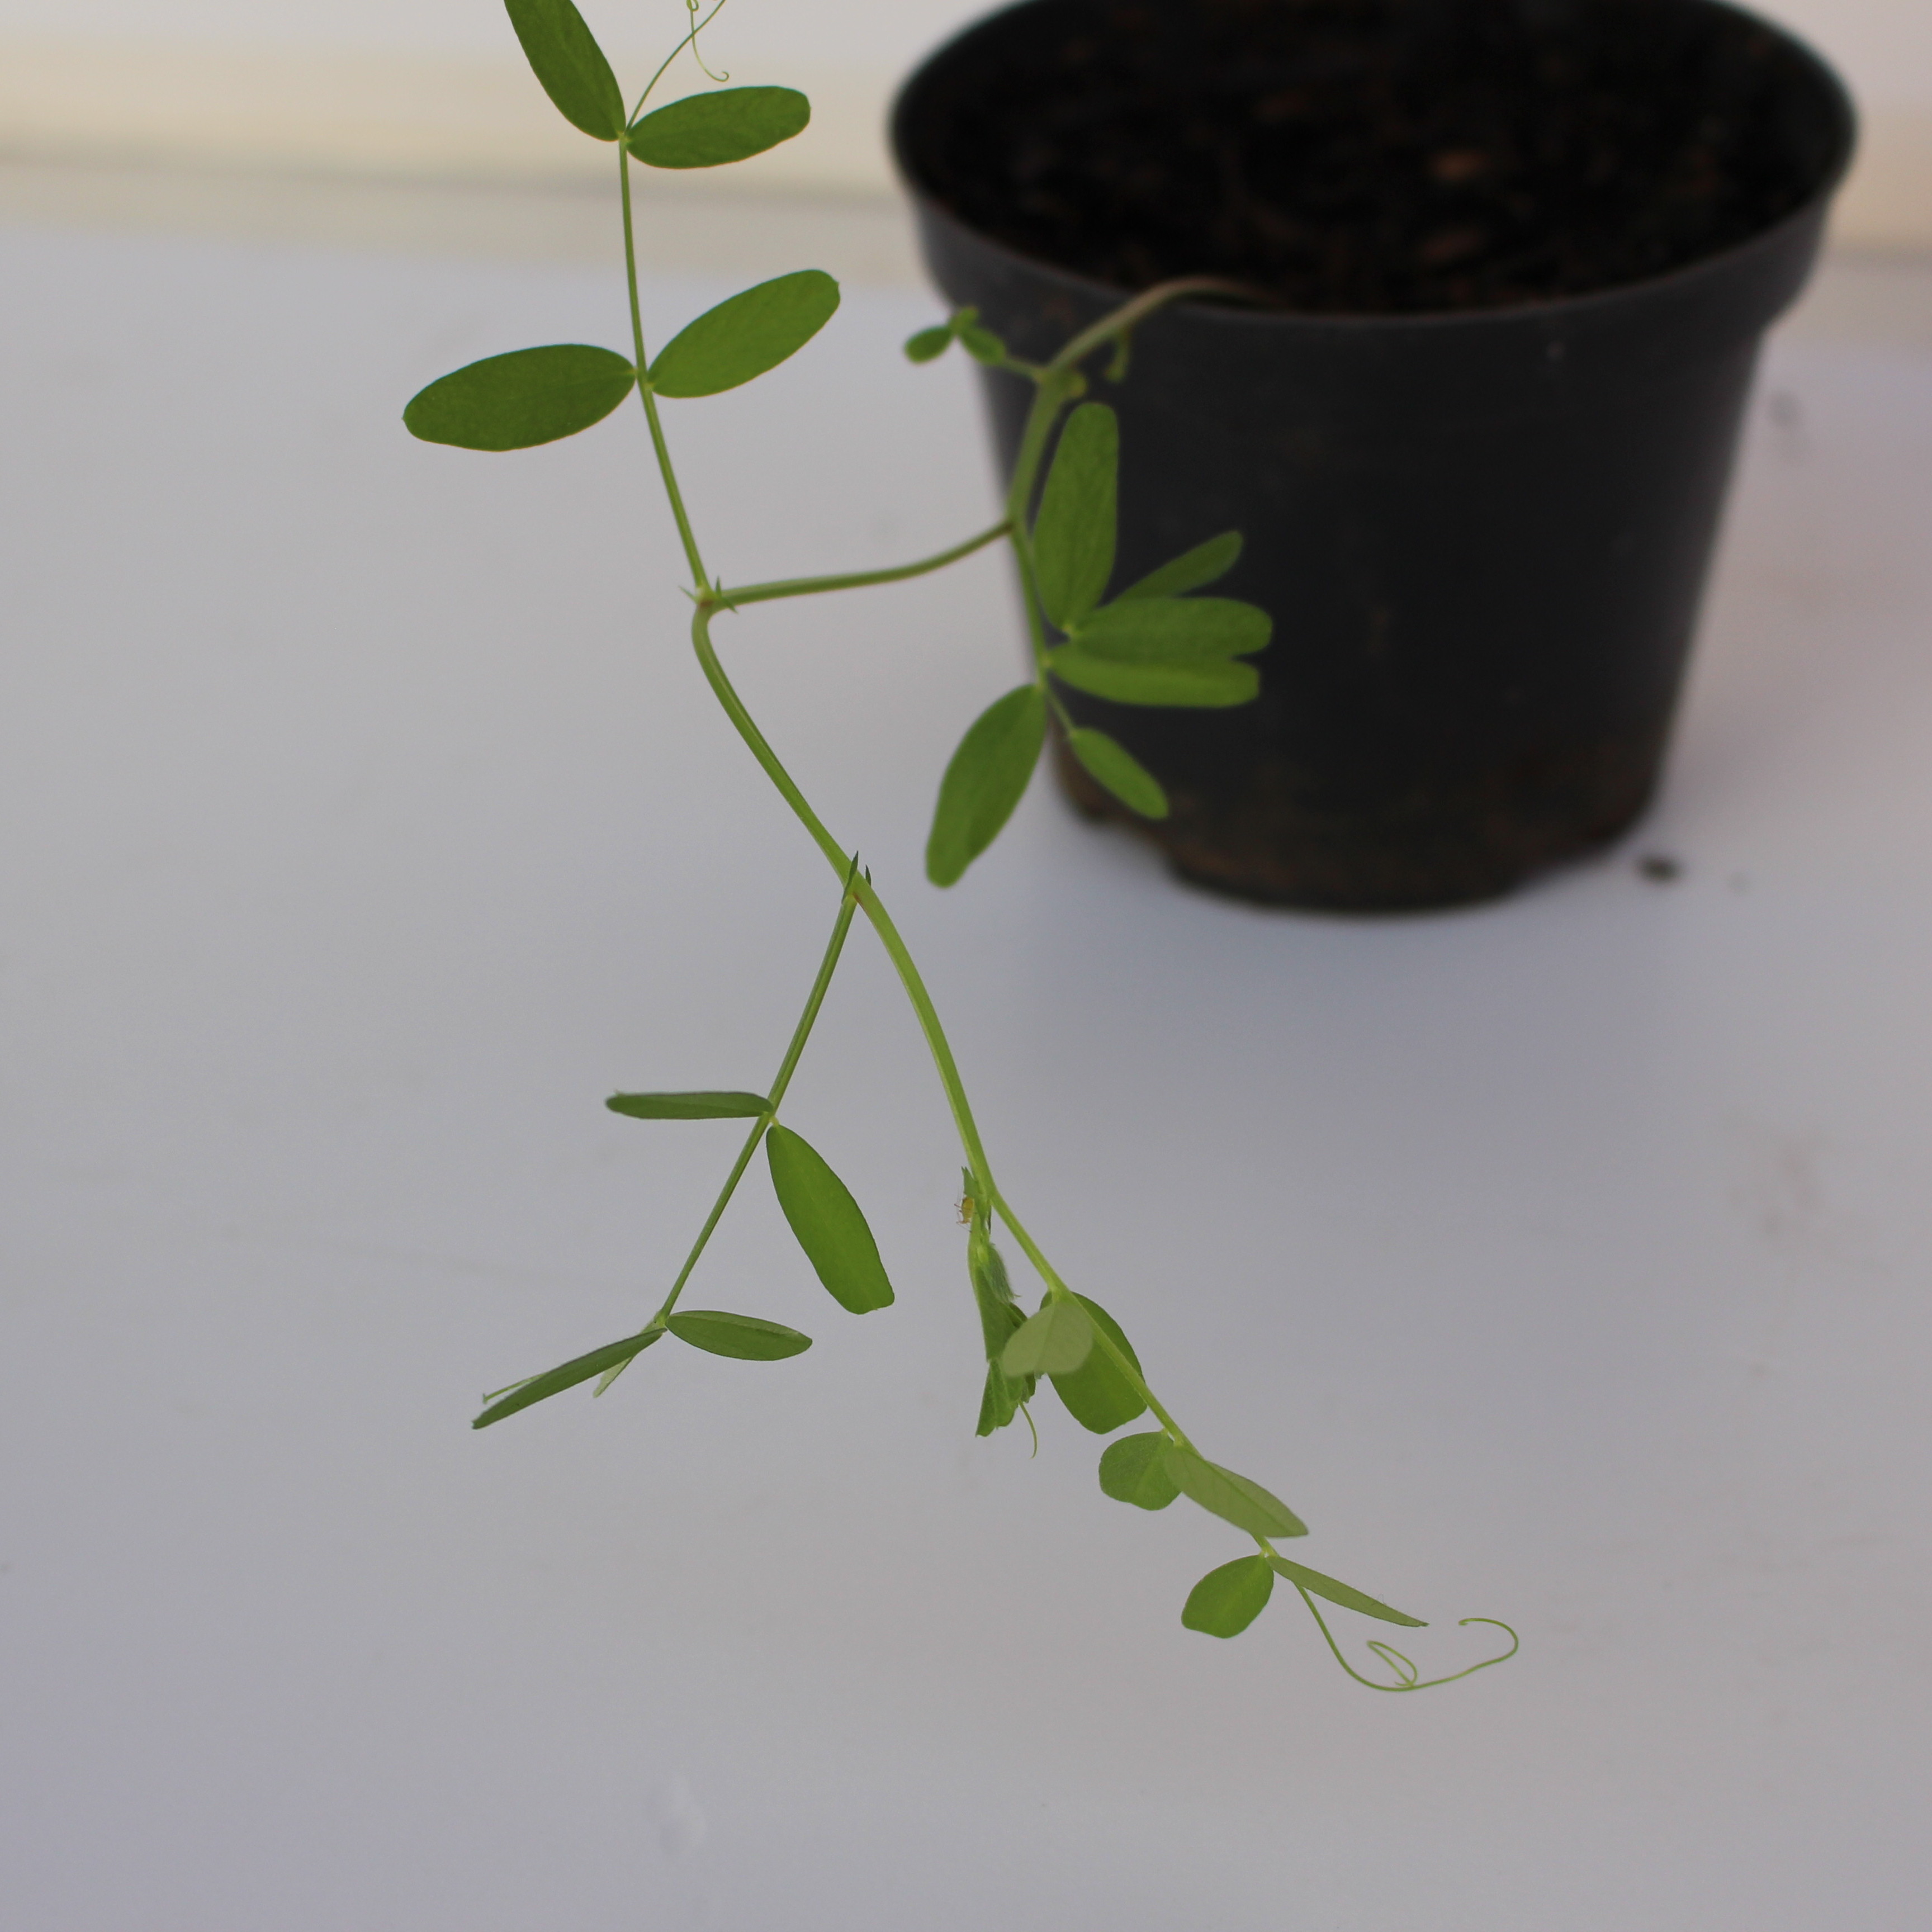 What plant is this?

Vicia sativa
